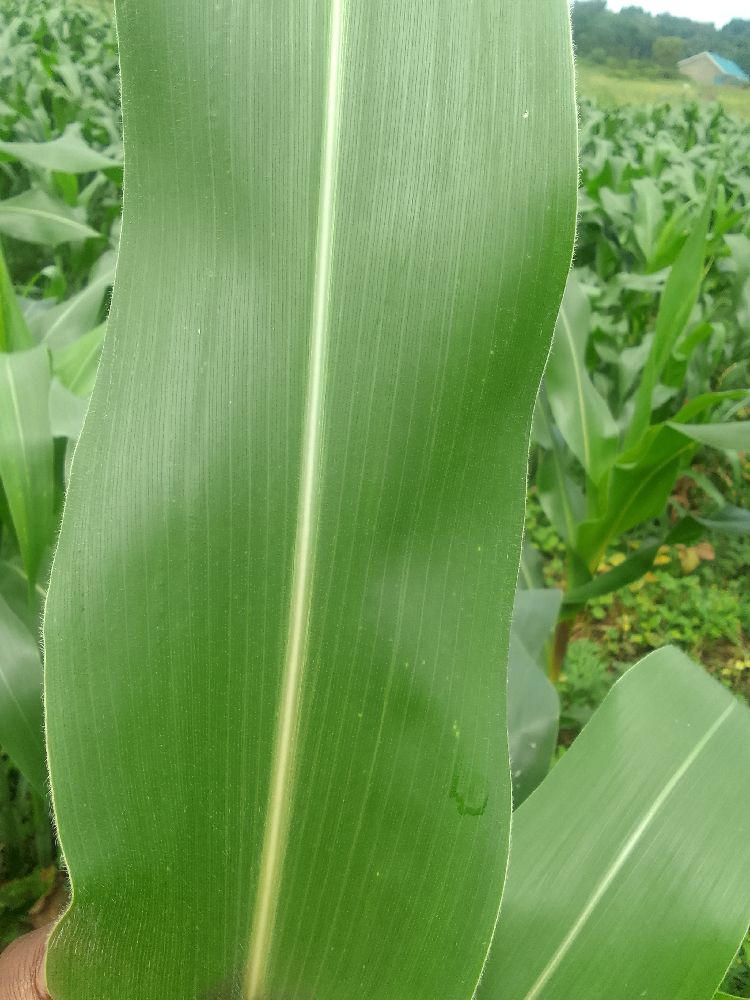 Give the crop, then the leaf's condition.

maize, healthy
